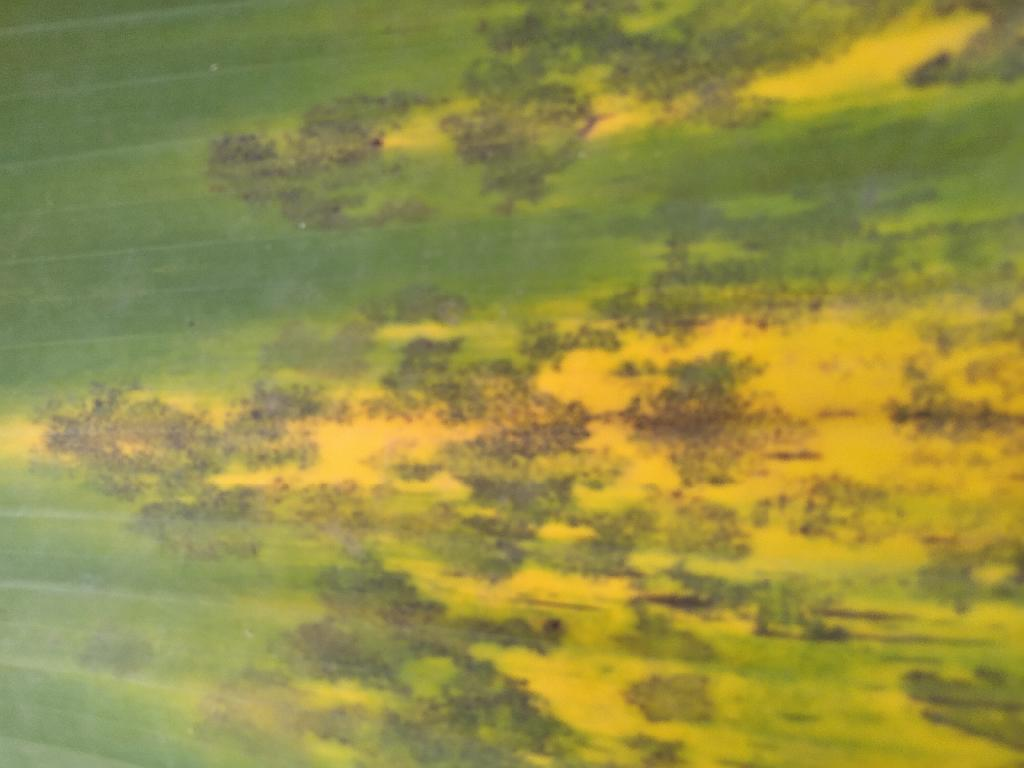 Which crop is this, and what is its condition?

banana, black sigatoka
